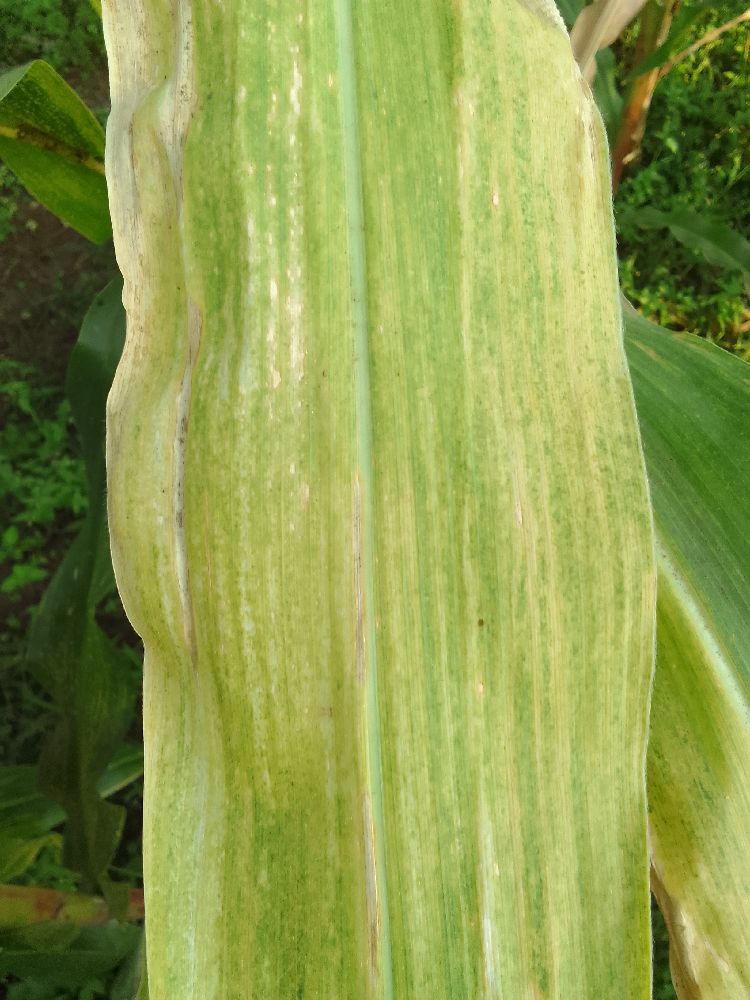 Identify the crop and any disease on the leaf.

maize, maize lethal necrosis
